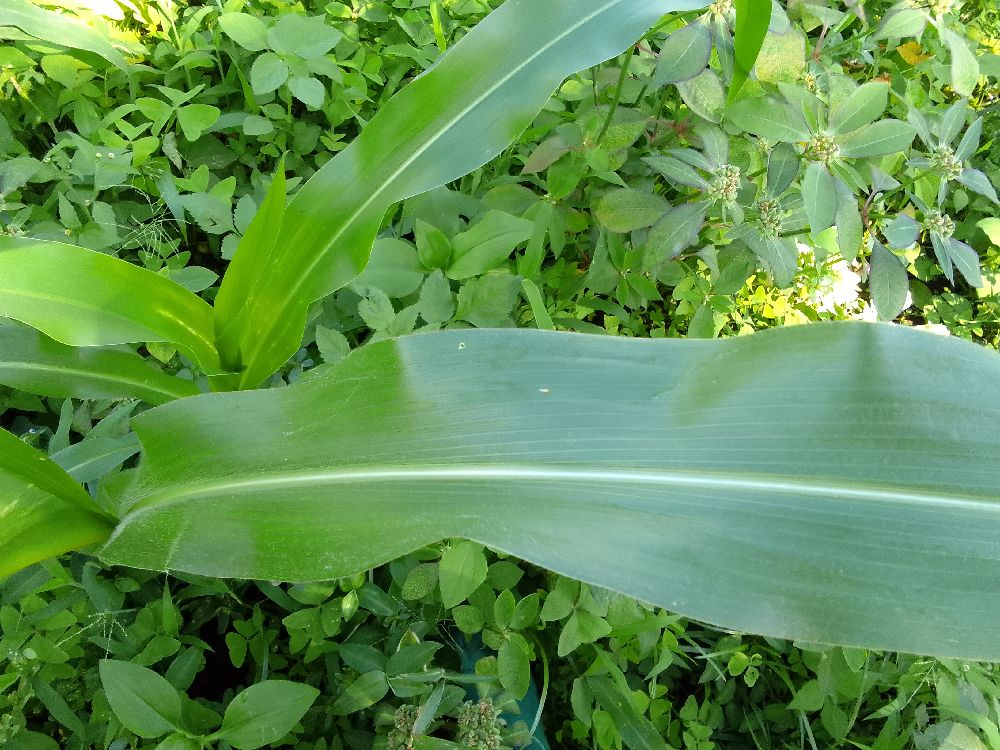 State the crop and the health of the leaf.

maize, healthy
